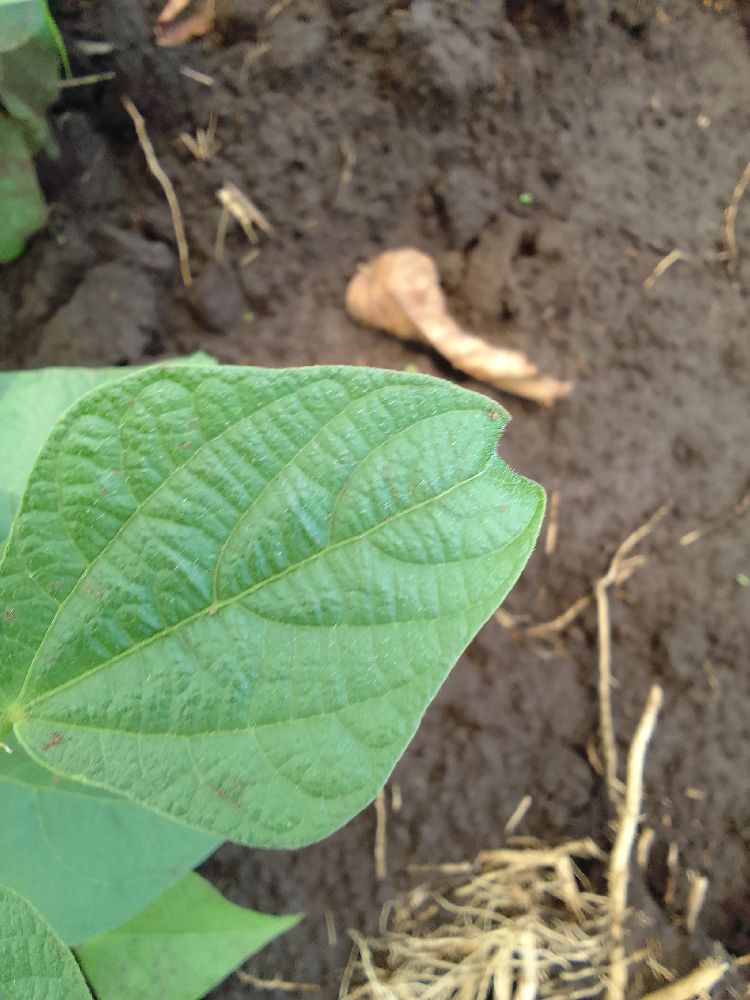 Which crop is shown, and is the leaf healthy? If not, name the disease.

common bean, healthy
